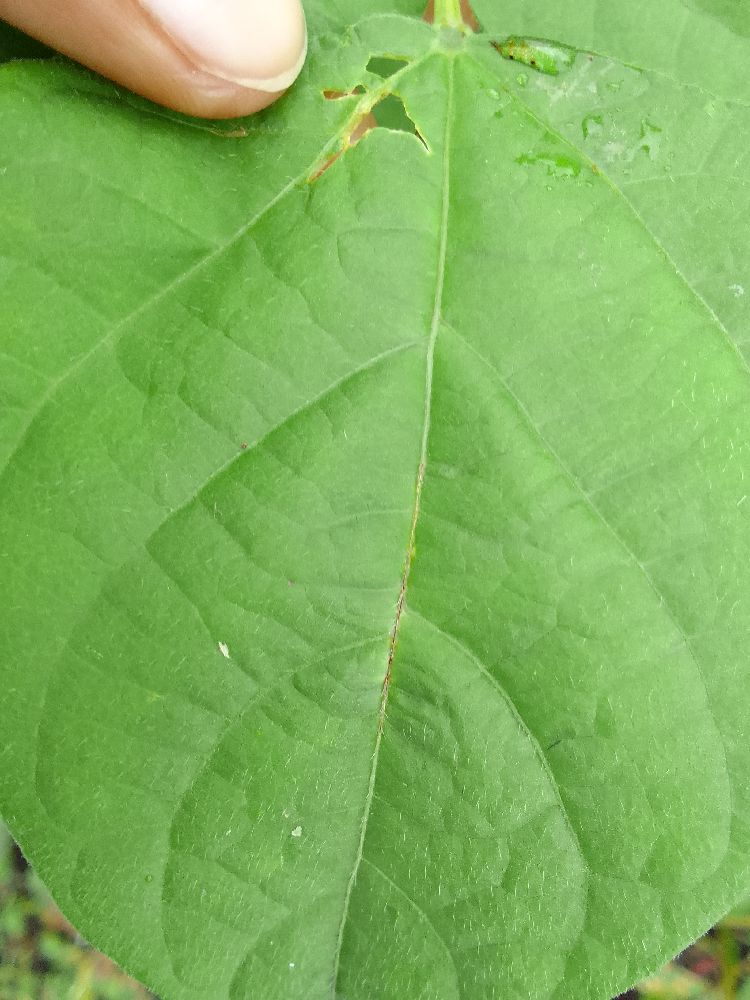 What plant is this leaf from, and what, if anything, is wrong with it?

common bean, healthy
